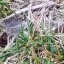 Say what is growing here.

grass
